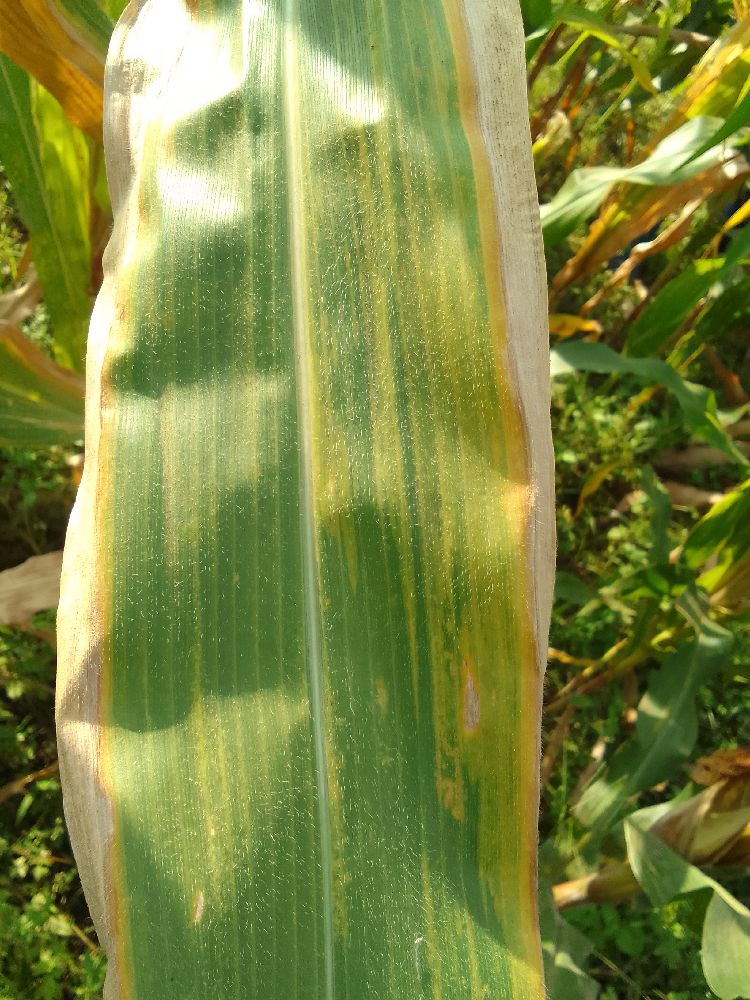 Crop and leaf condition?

maize, maize lethal necrosis
